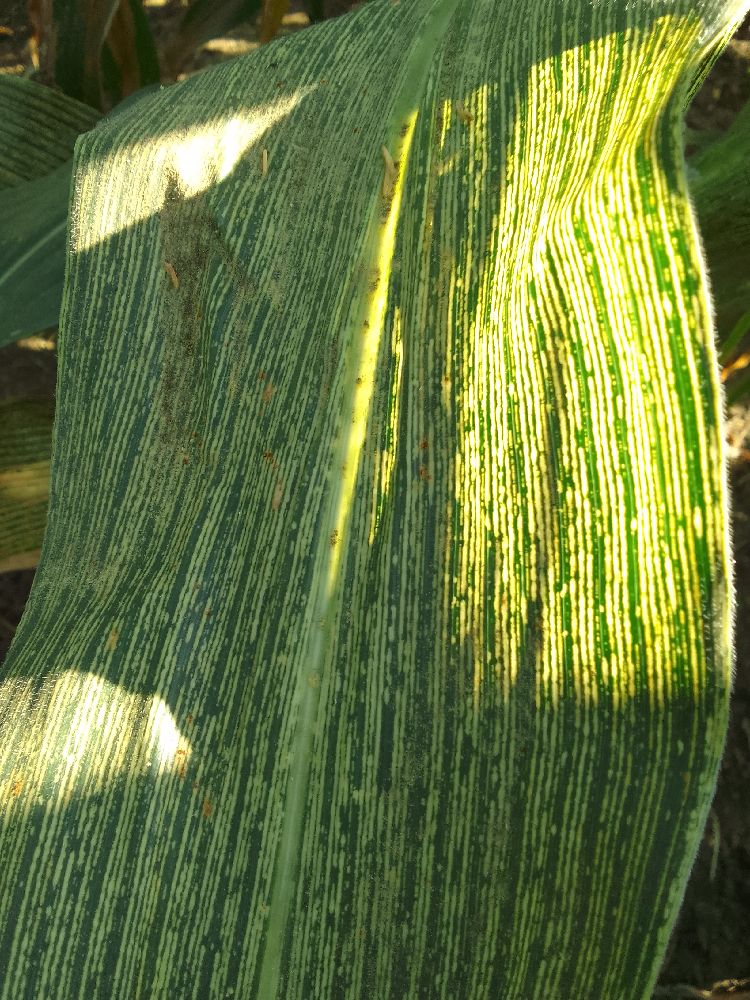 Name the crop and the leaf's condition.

maize, maize streak virus
